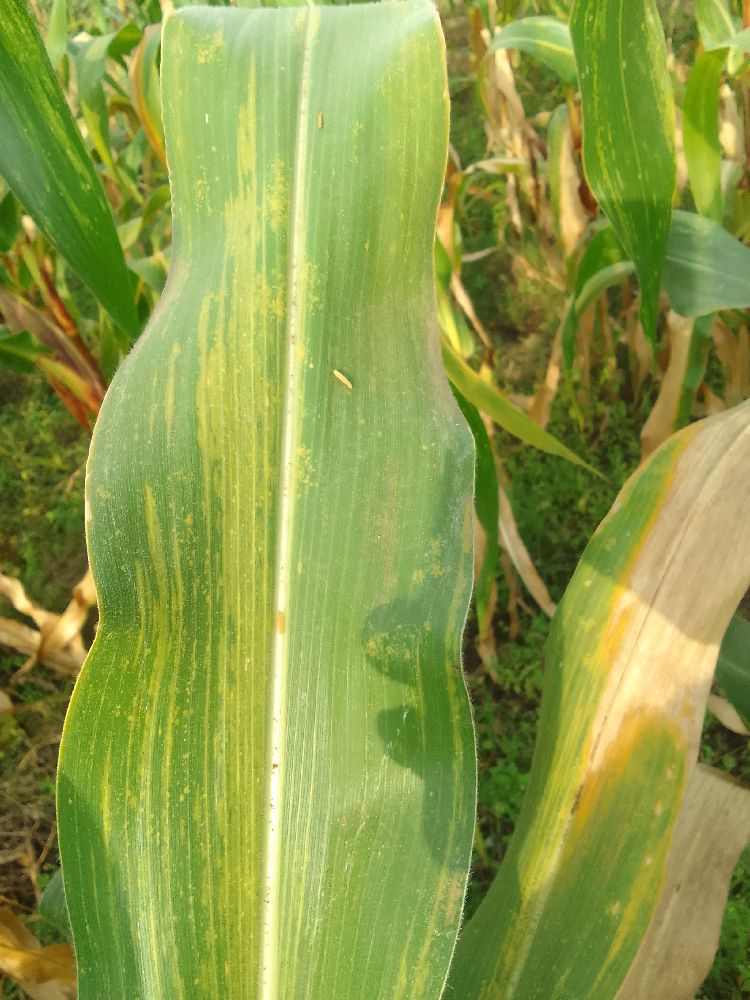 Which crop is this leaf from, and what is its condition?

maize, maize lethal necrosis
